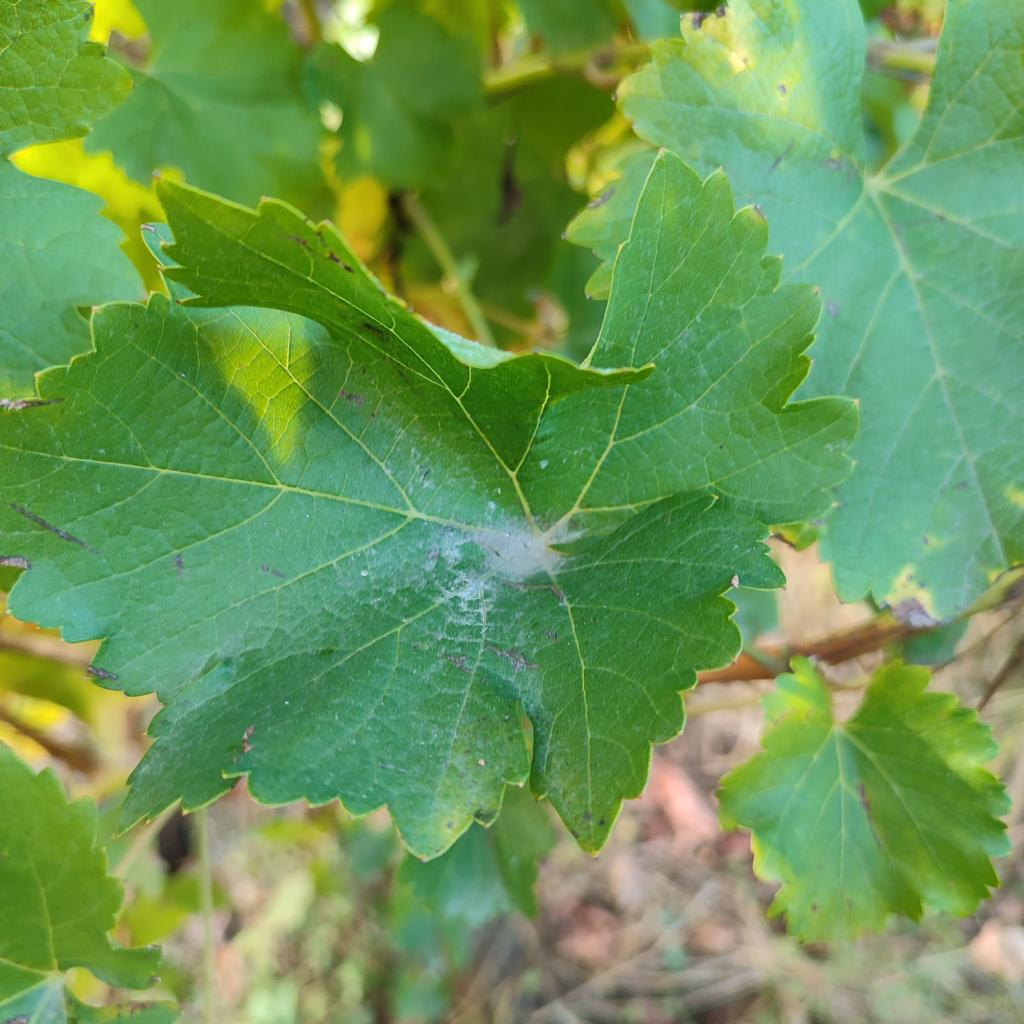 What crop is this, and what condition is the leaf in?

grapevine, powdery mildew
